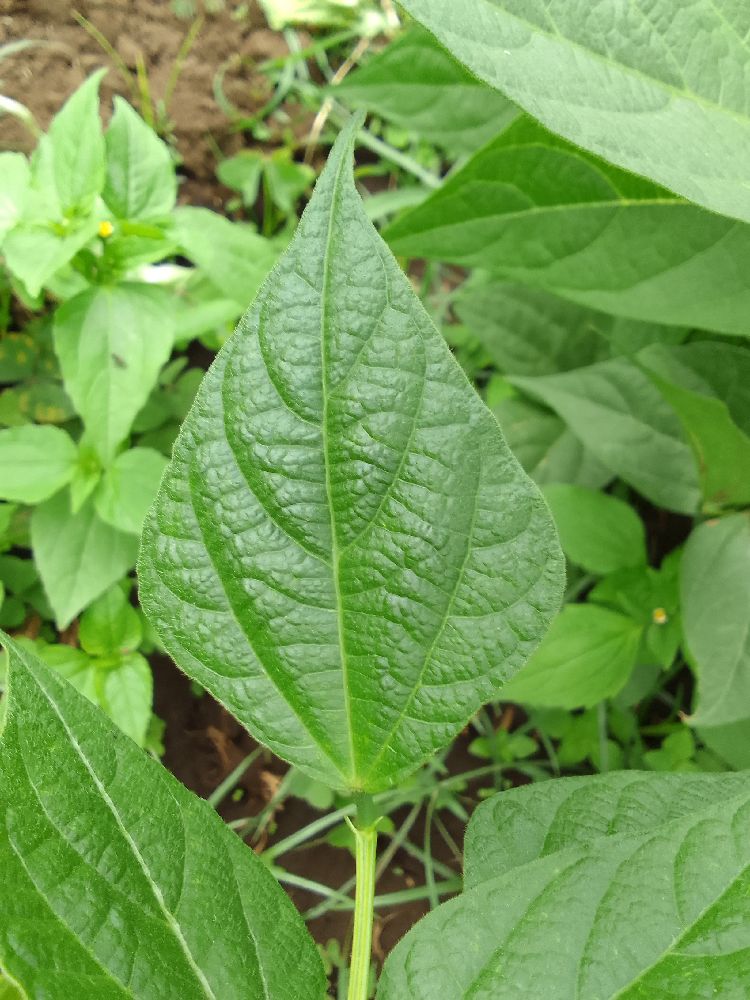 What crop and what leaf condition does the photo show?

common bean, healthy
